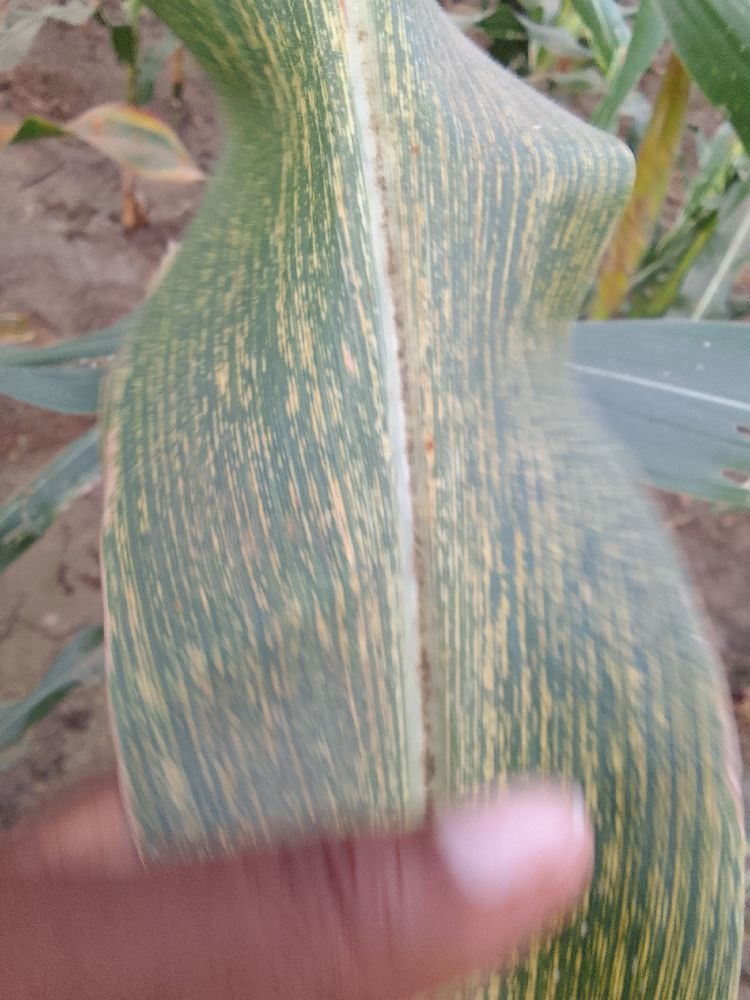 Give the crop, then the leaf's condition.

maize, maize streak virus
